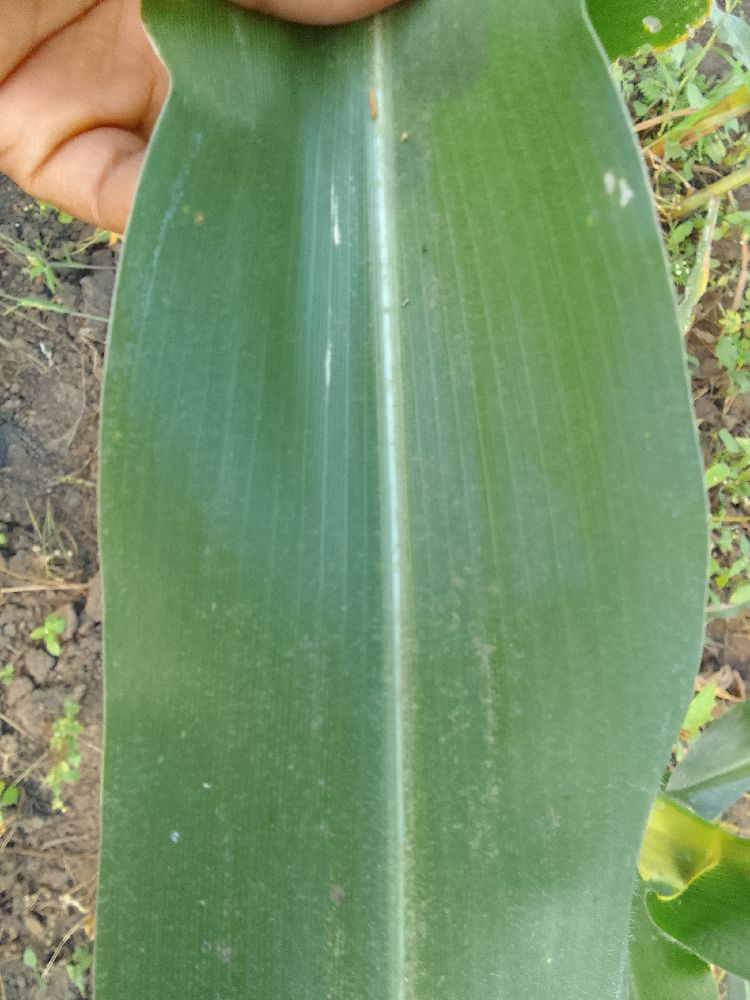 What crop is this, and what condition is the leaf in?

maize, healthy
